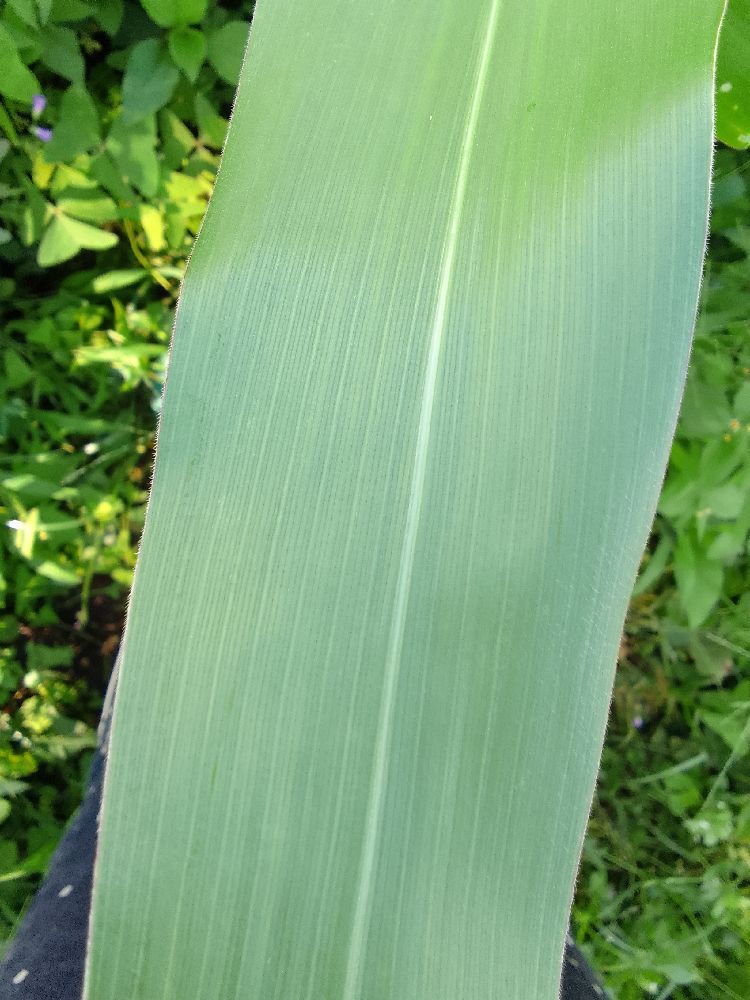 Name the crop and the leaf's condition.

maize, healthy
